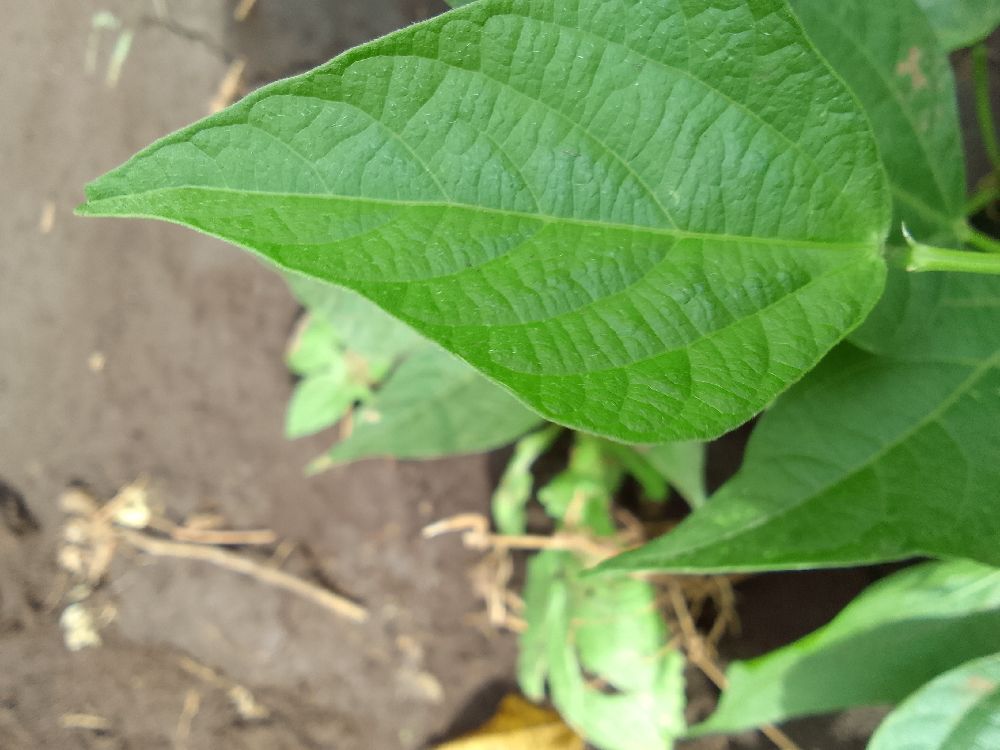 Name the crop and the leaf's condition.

common bean, healthy
